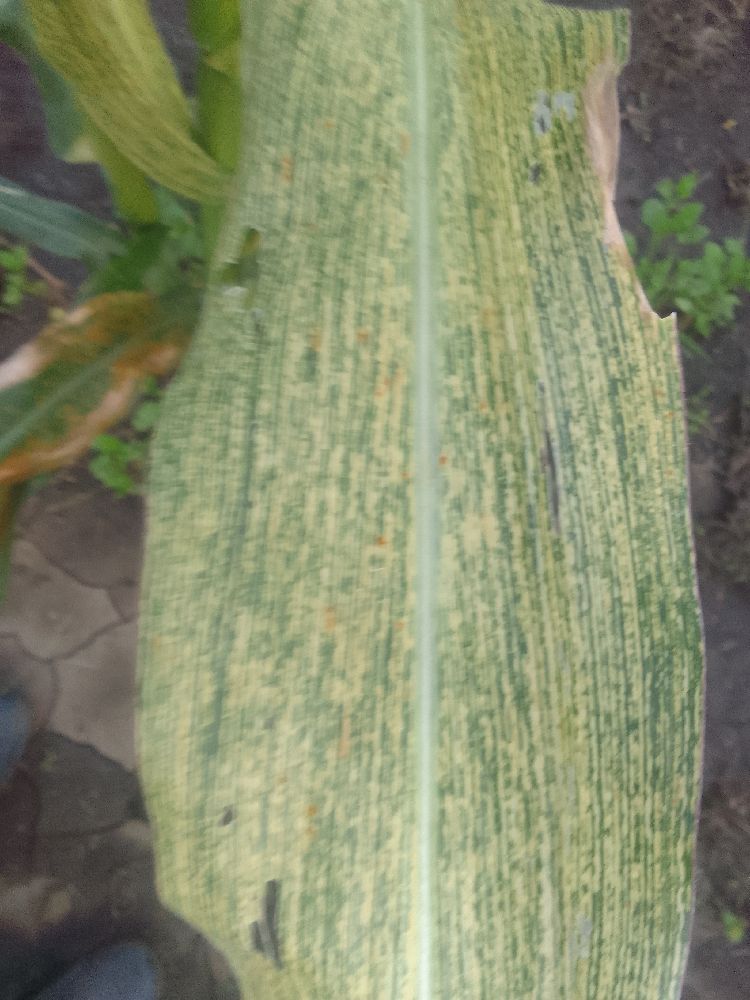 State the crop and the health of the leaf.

maize, maize streak virus
